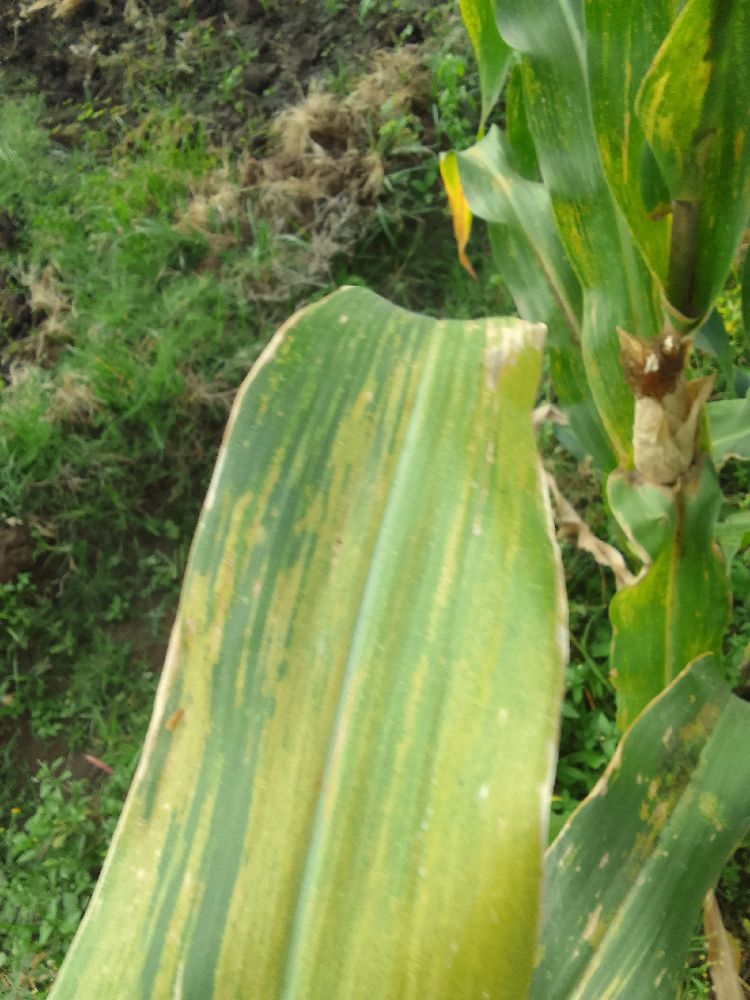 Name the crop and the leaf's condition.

maize, maize lethal necrosis
